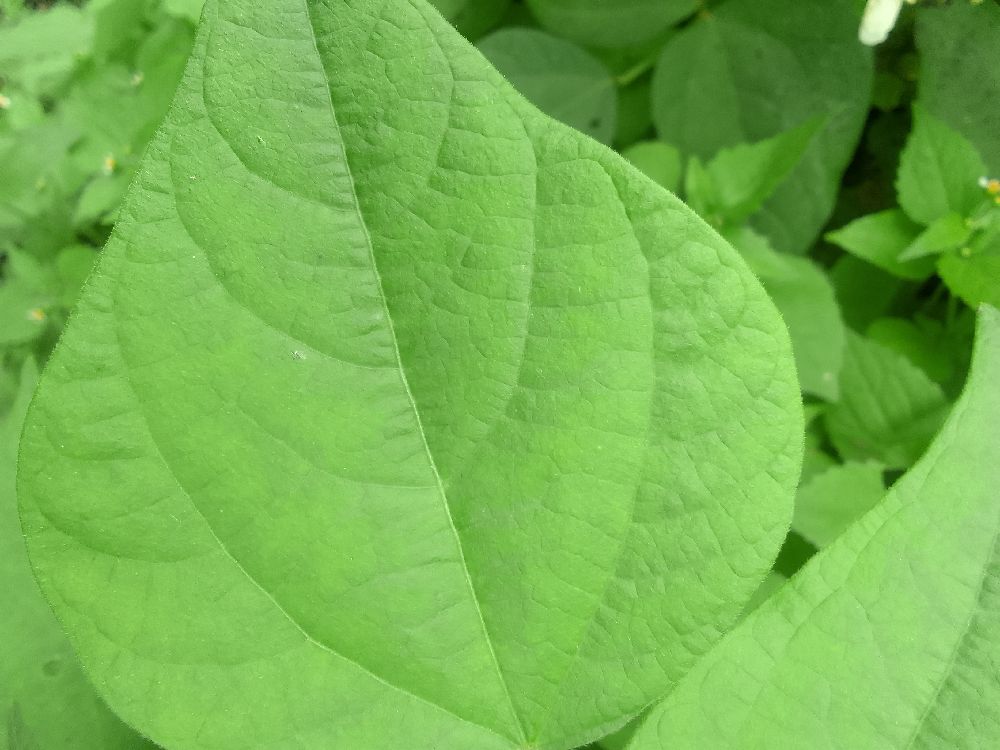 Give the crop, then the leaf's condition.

common bean, healthy
